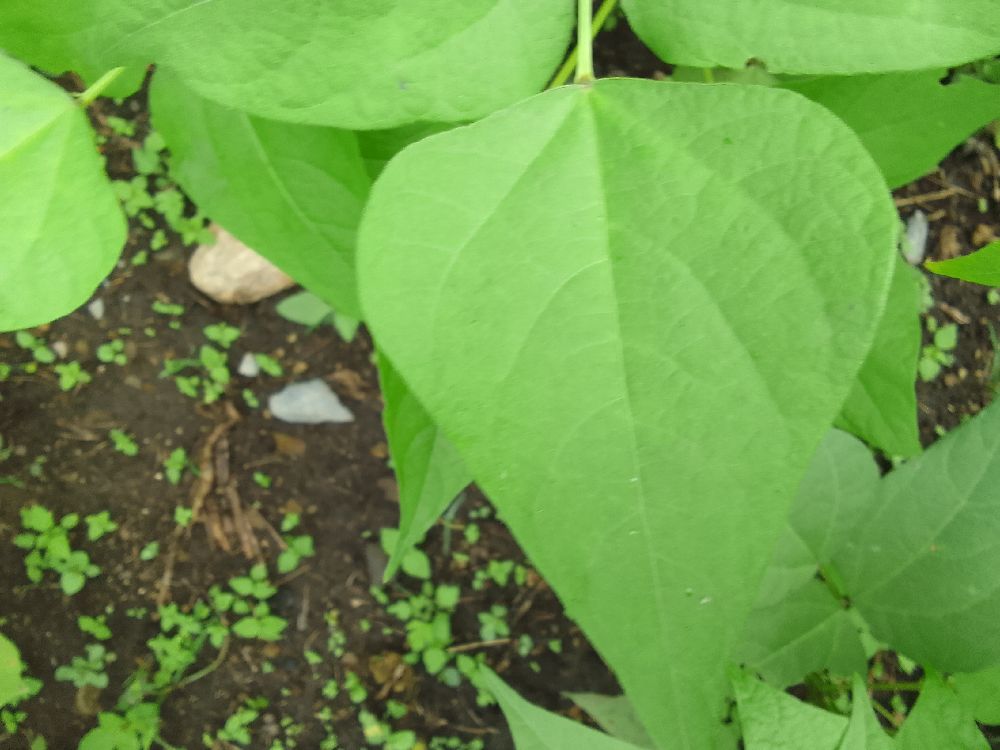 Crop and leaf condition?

common bean, healthy
